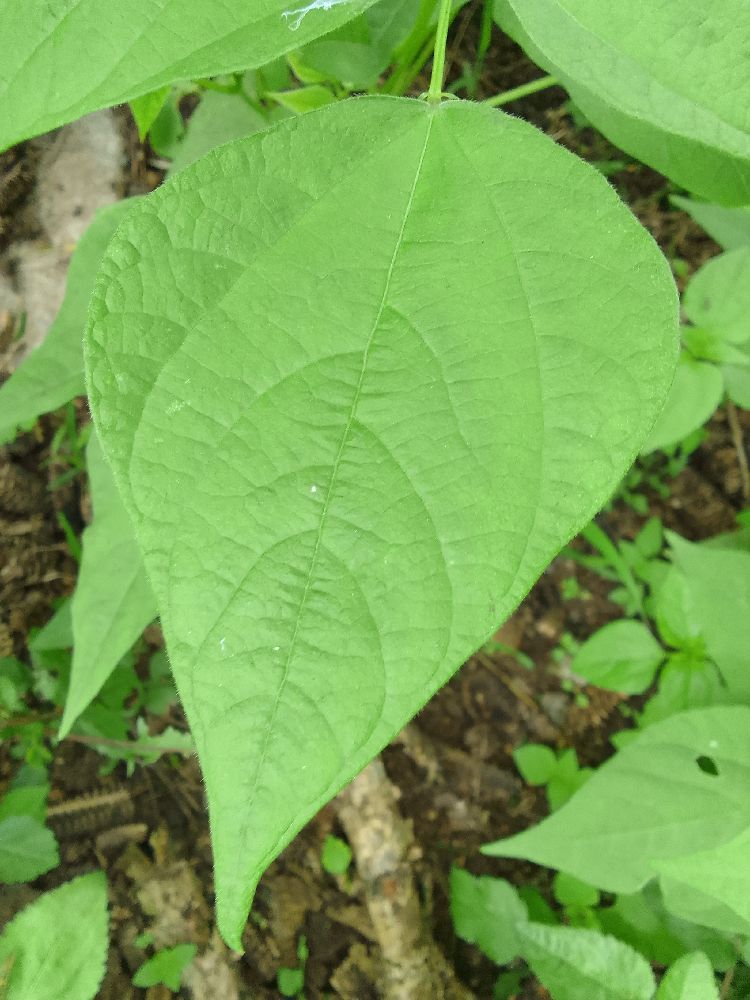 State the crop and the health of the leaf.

common bean, healthy
